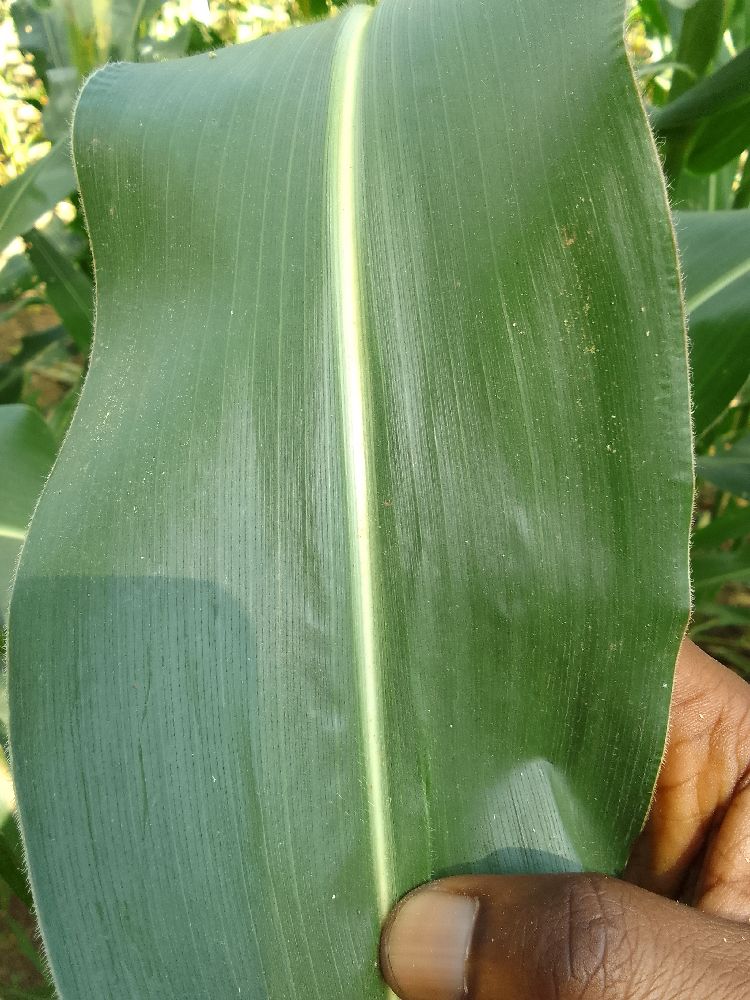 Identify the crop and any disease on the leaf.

maize, healthy
